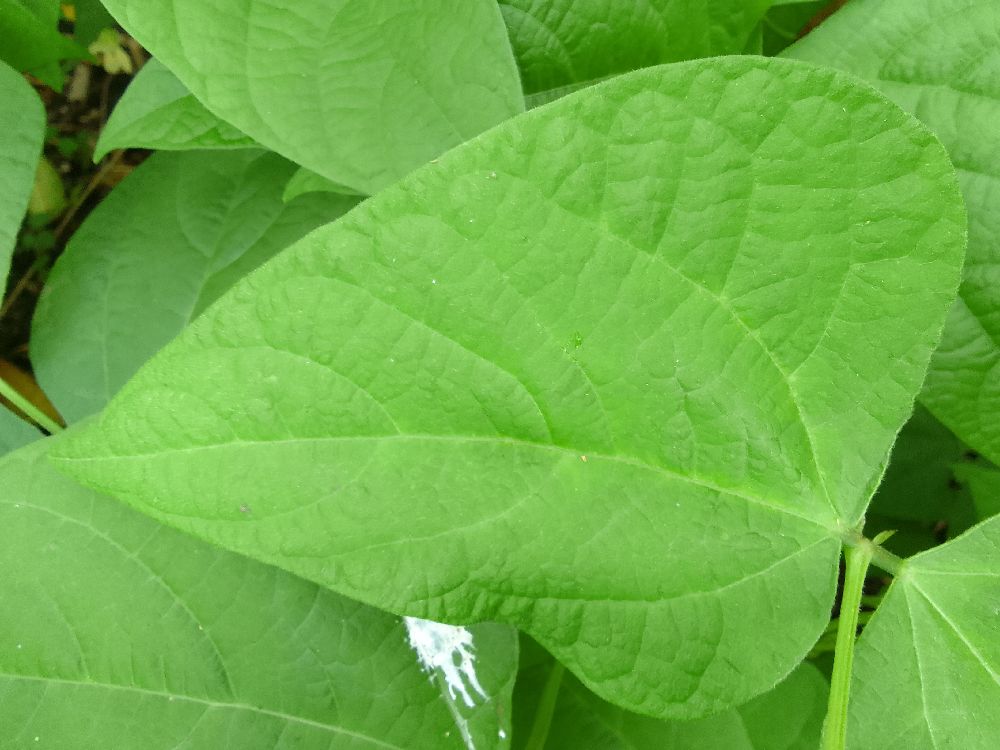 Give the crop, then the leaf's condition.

common bean, healthy
